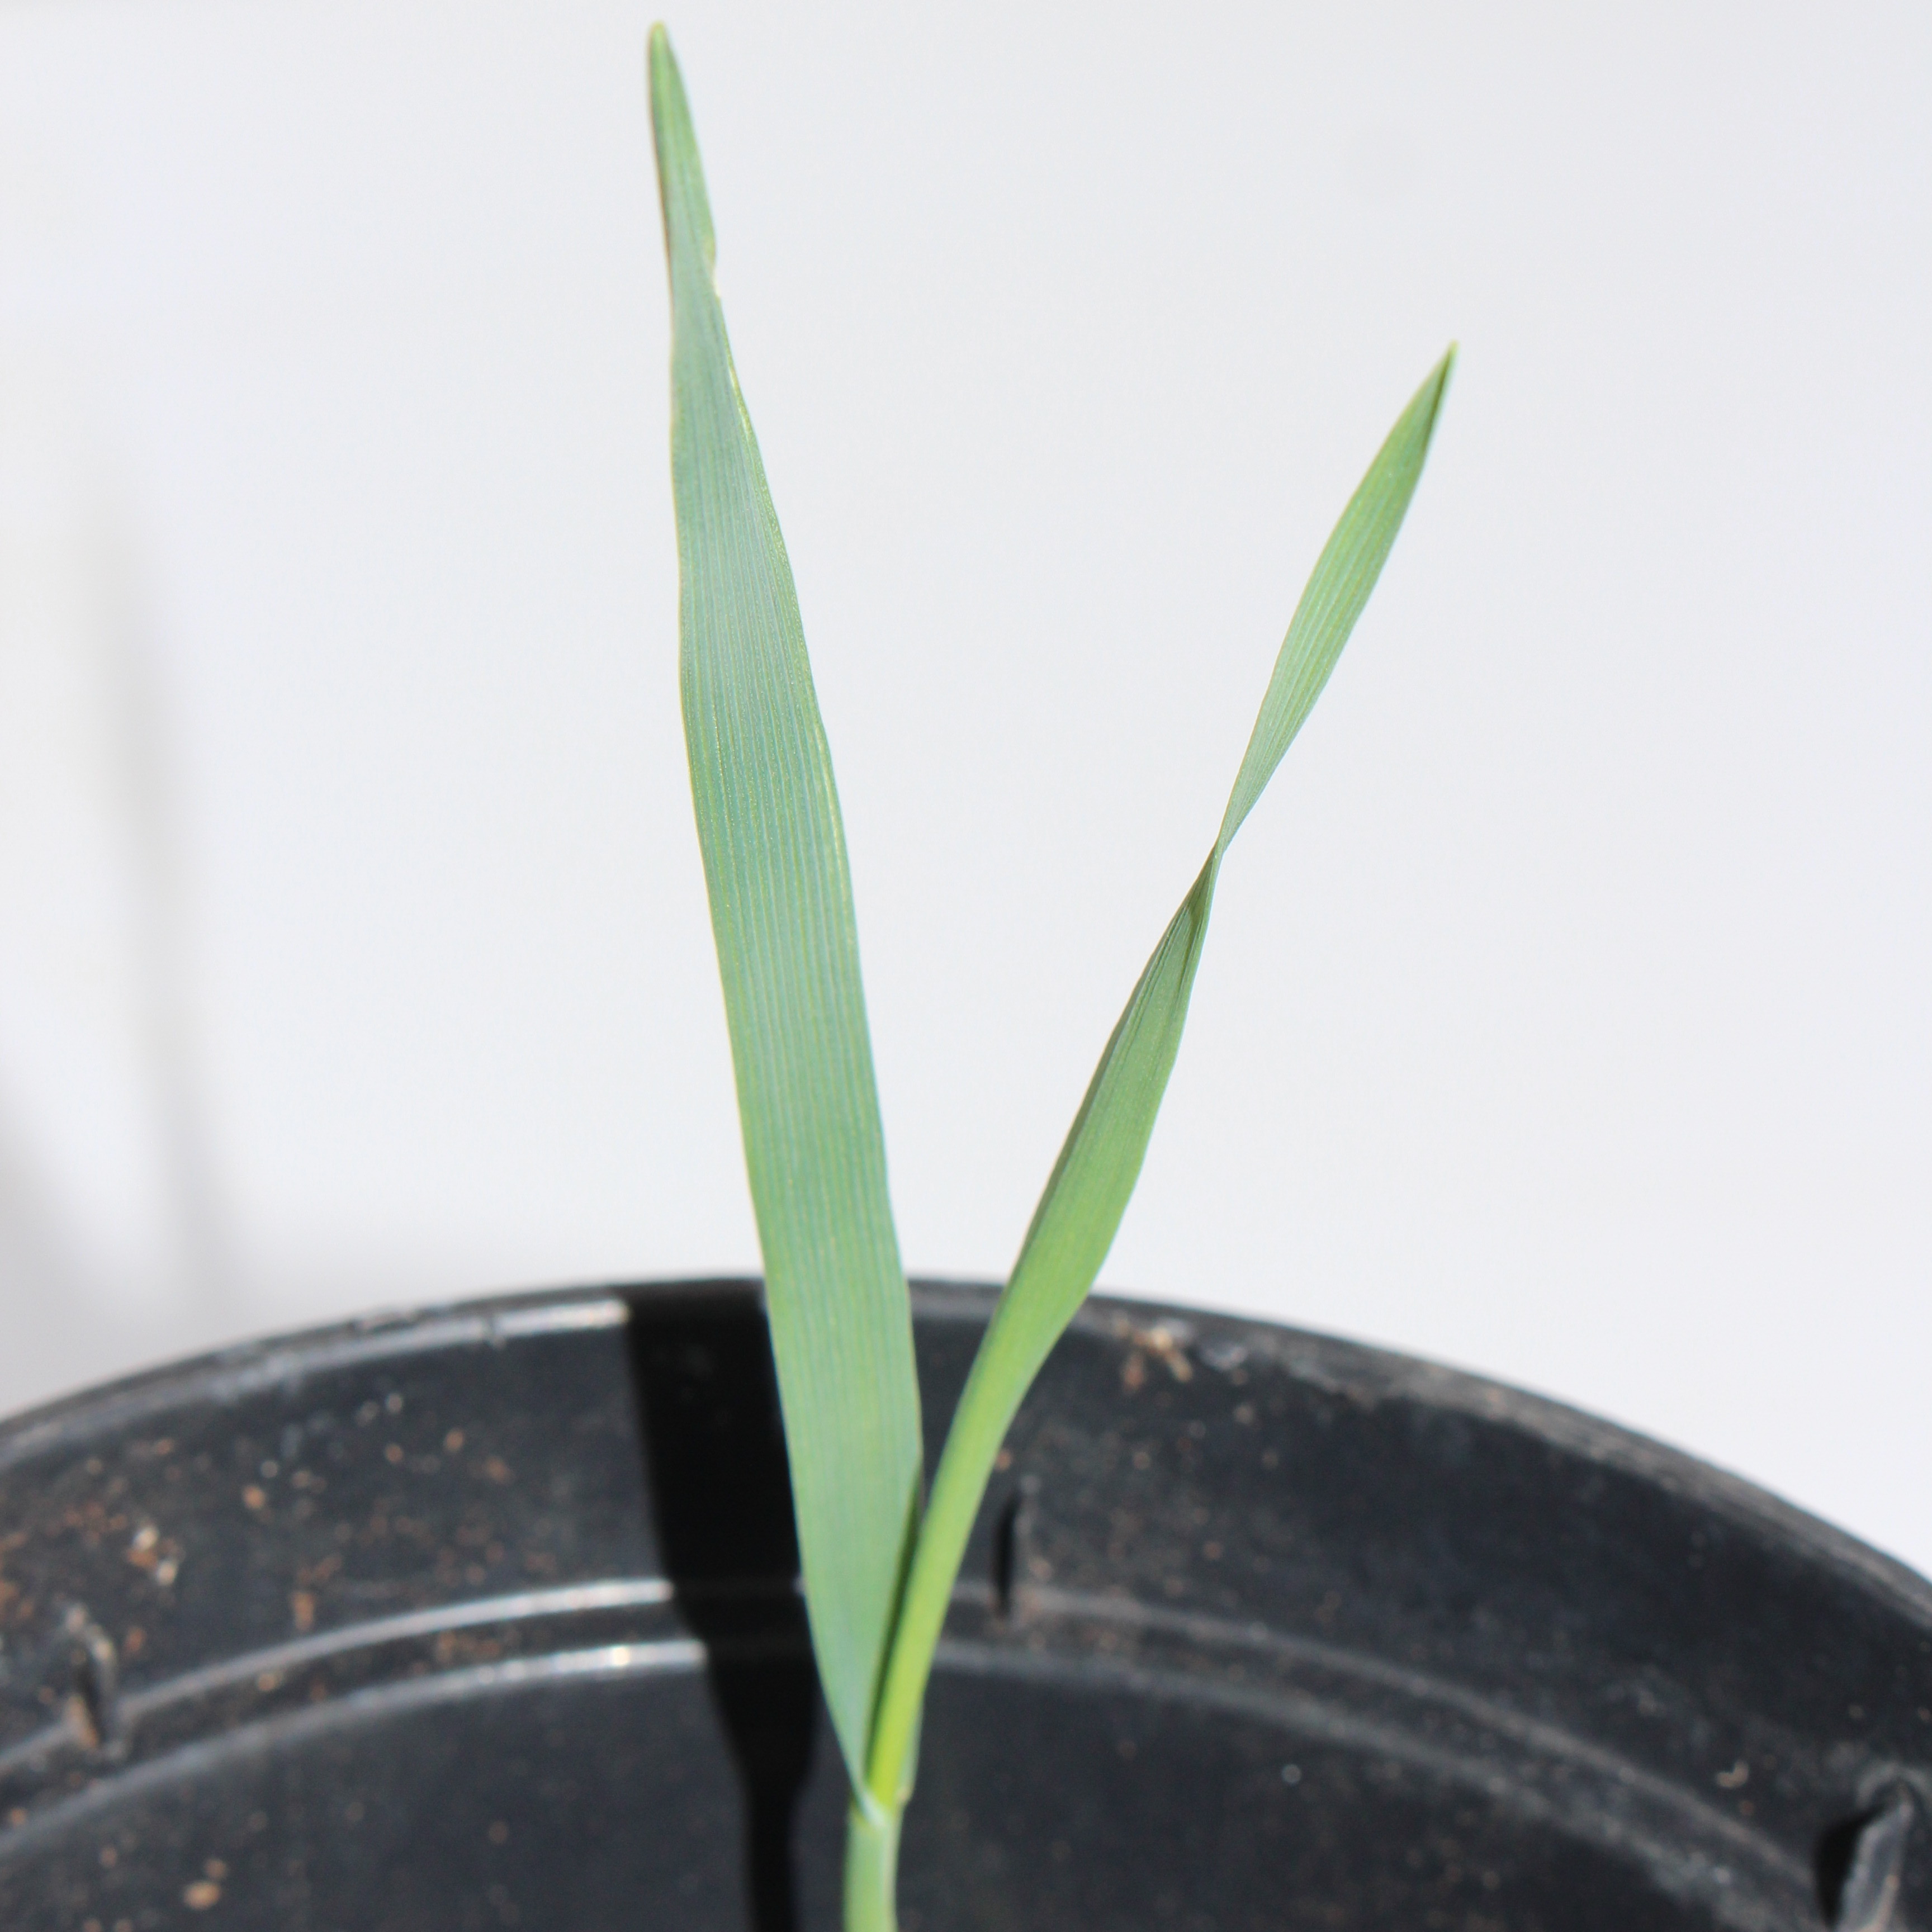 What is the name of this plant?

Avena sterilis
